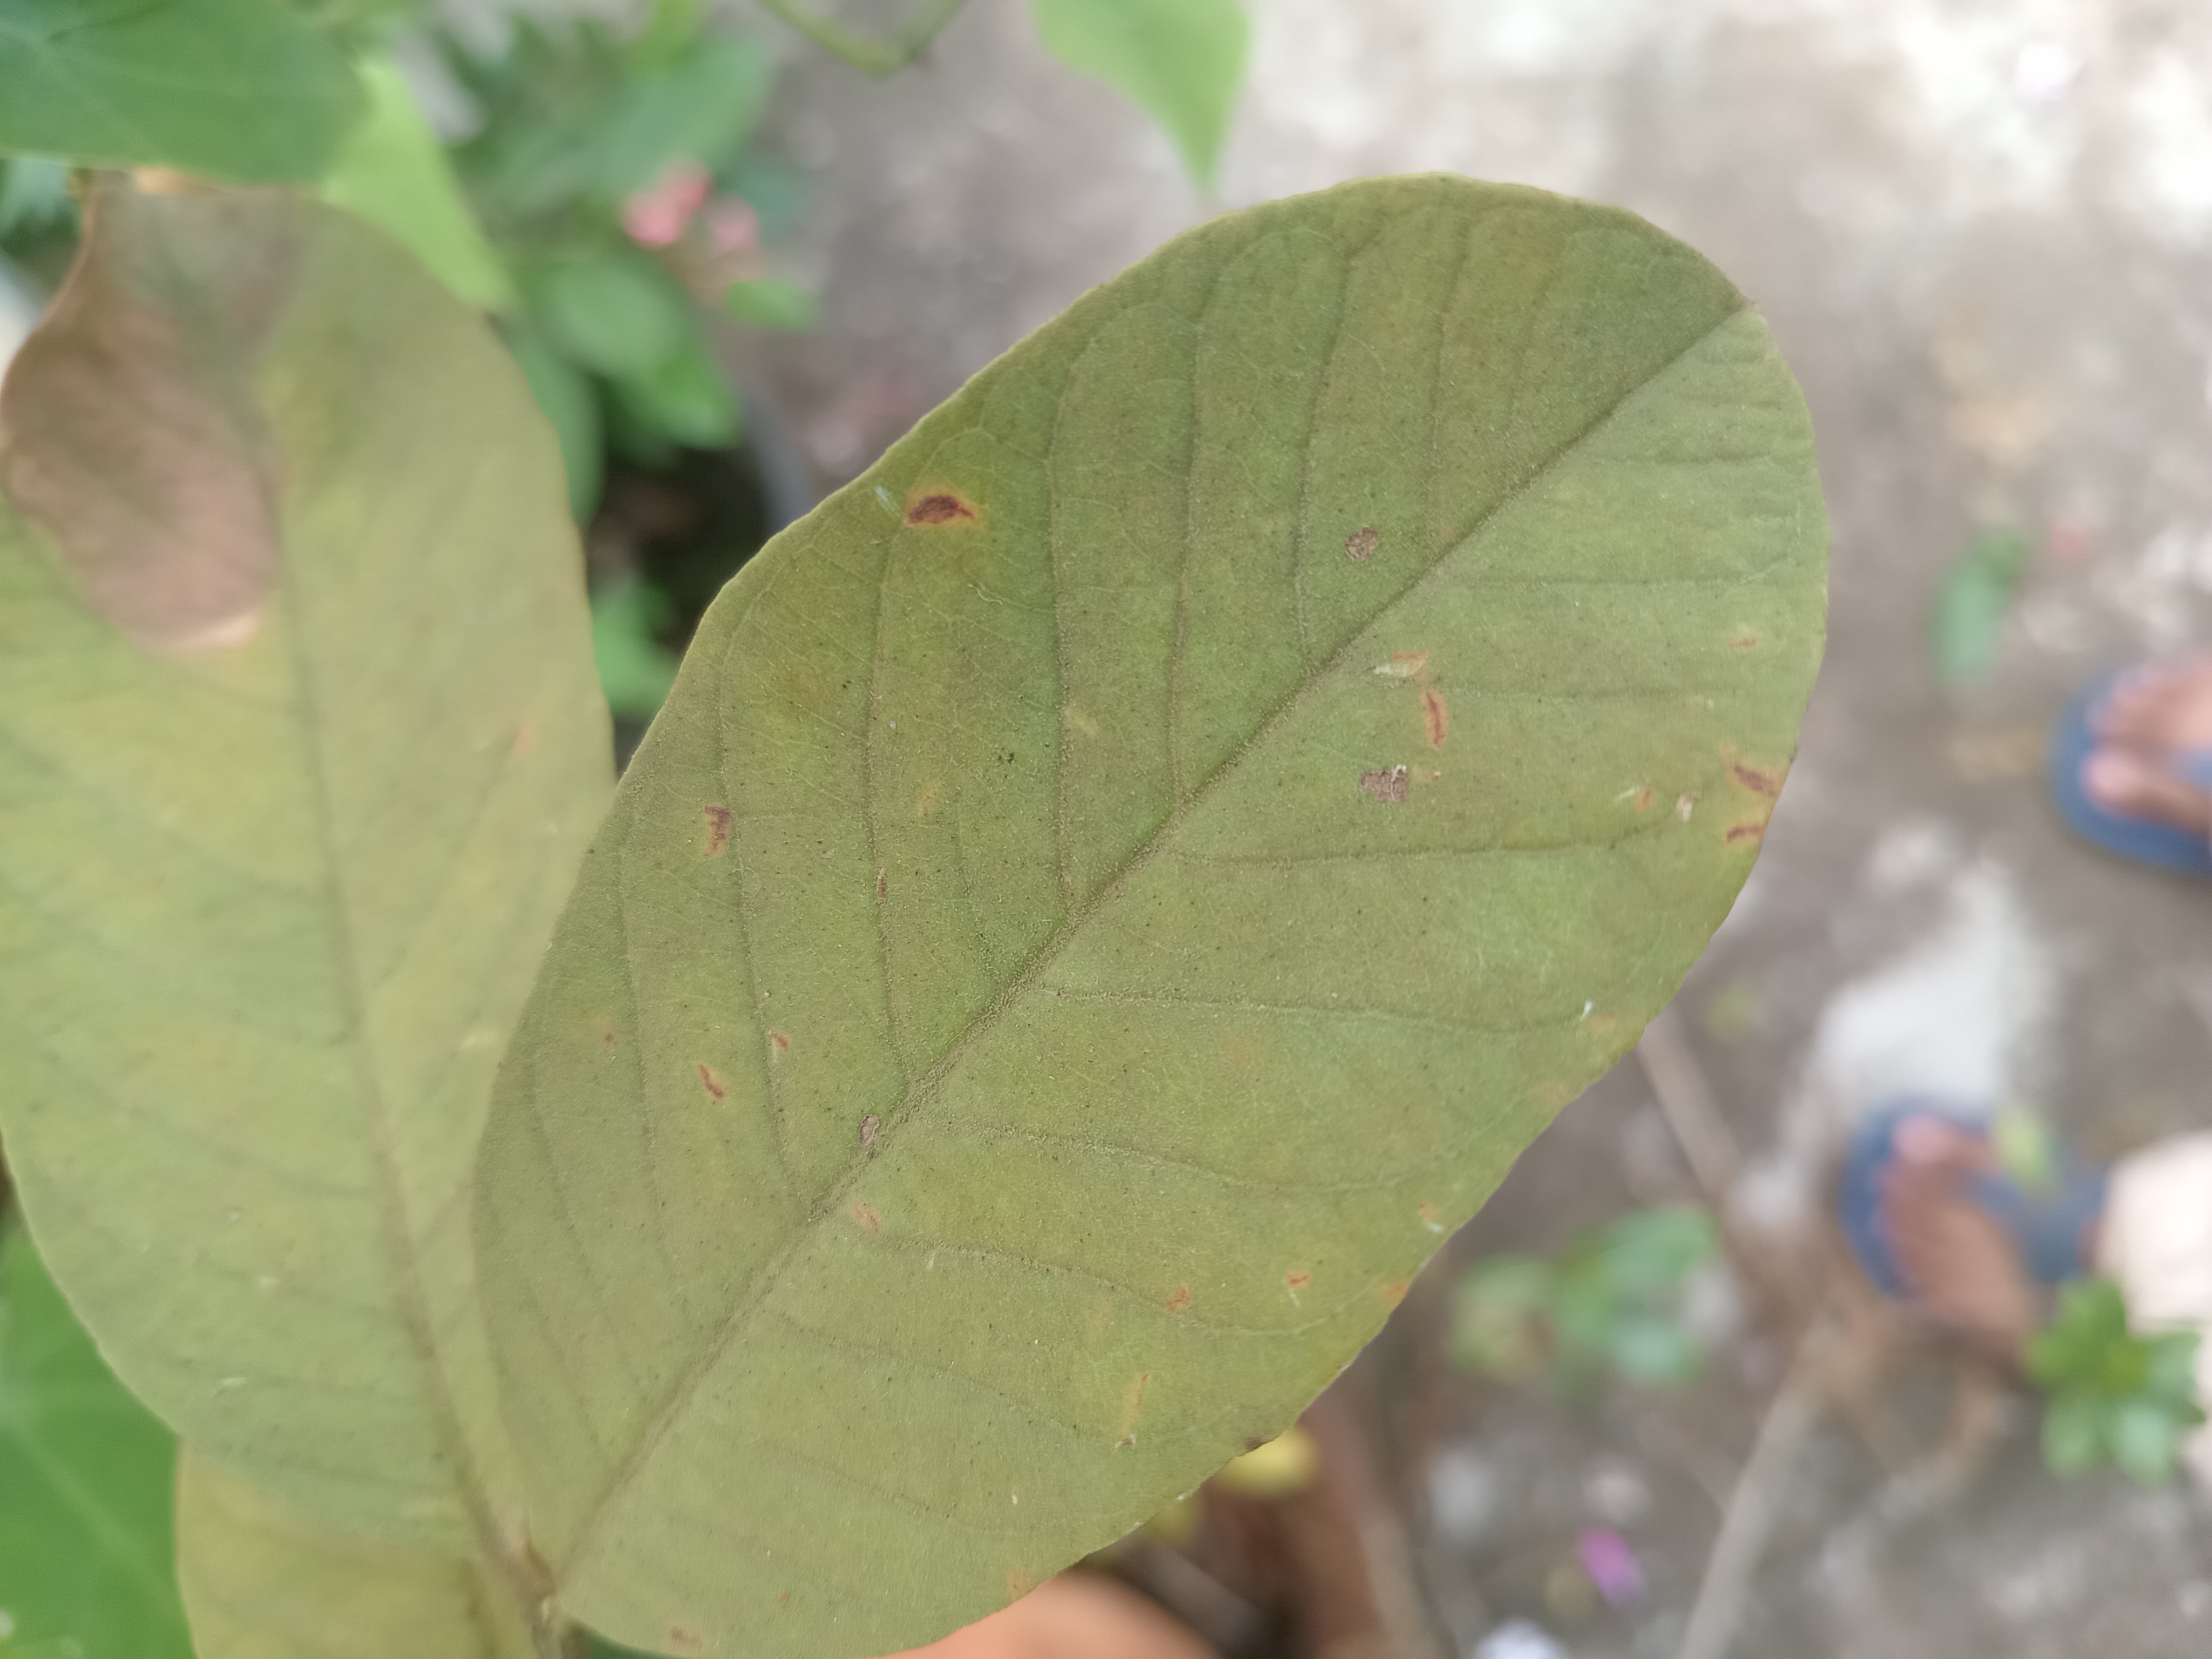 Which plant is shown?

guava
